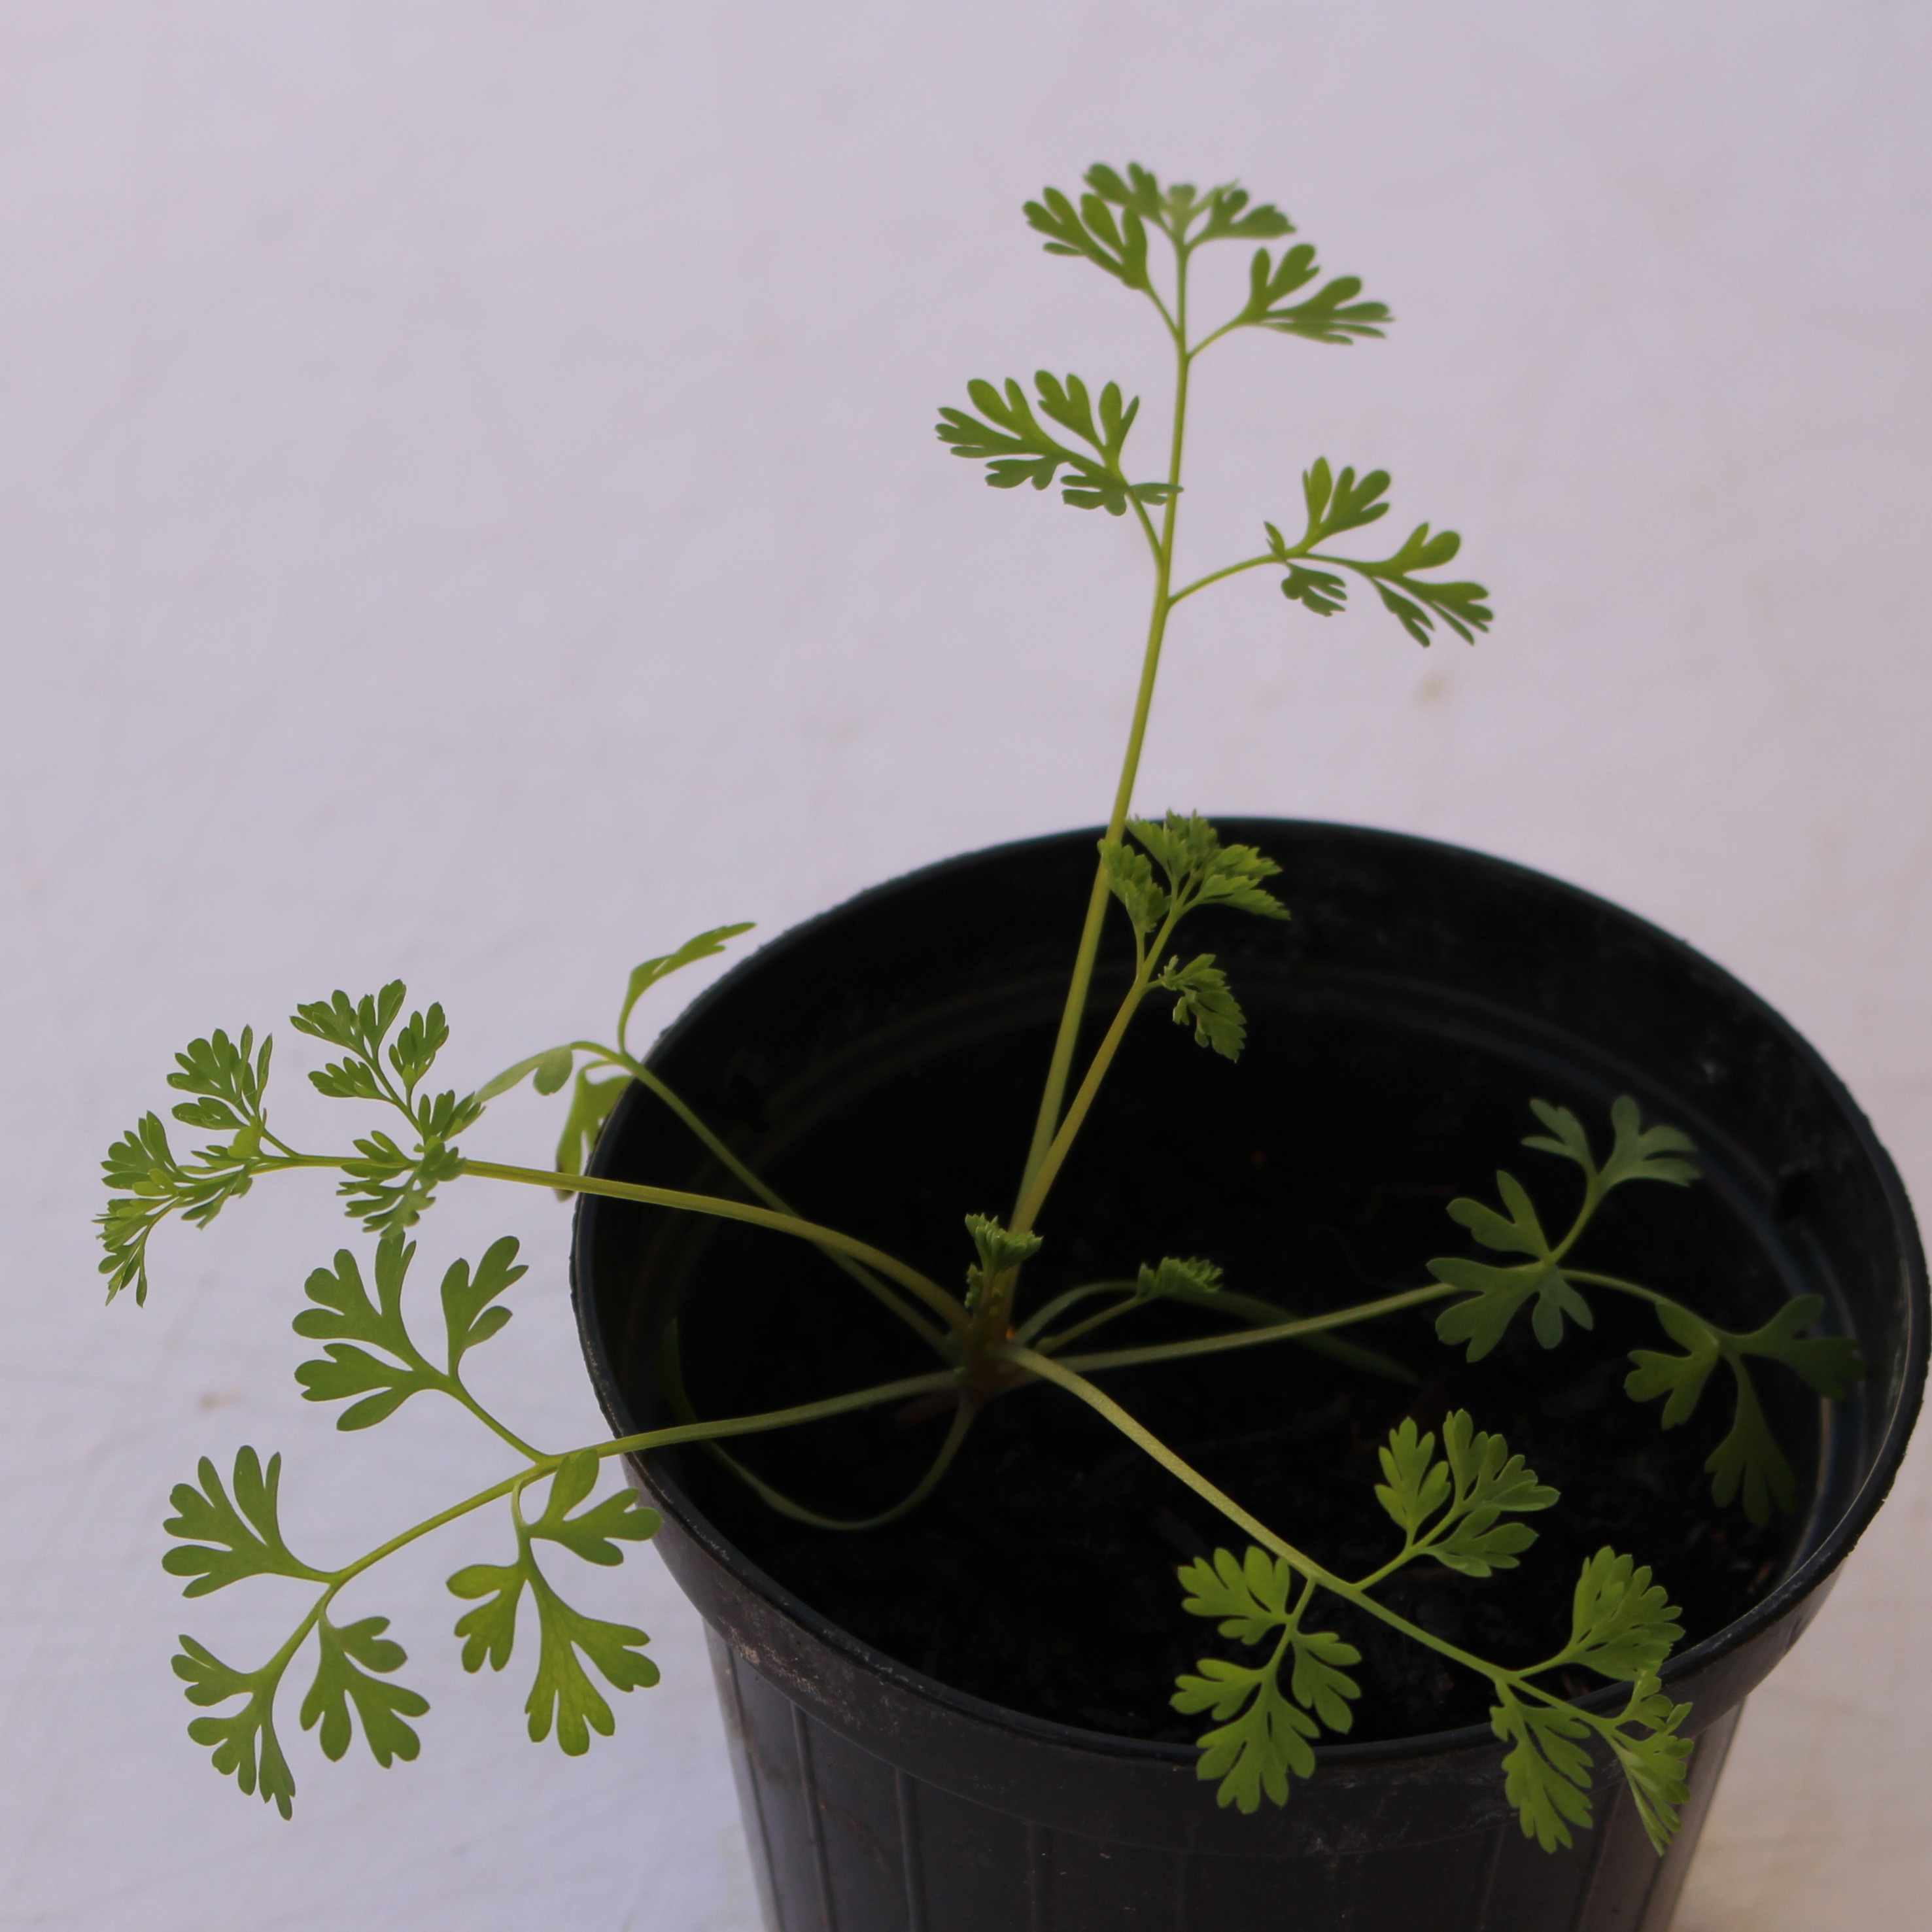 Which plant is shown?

Fumaria officinalis
